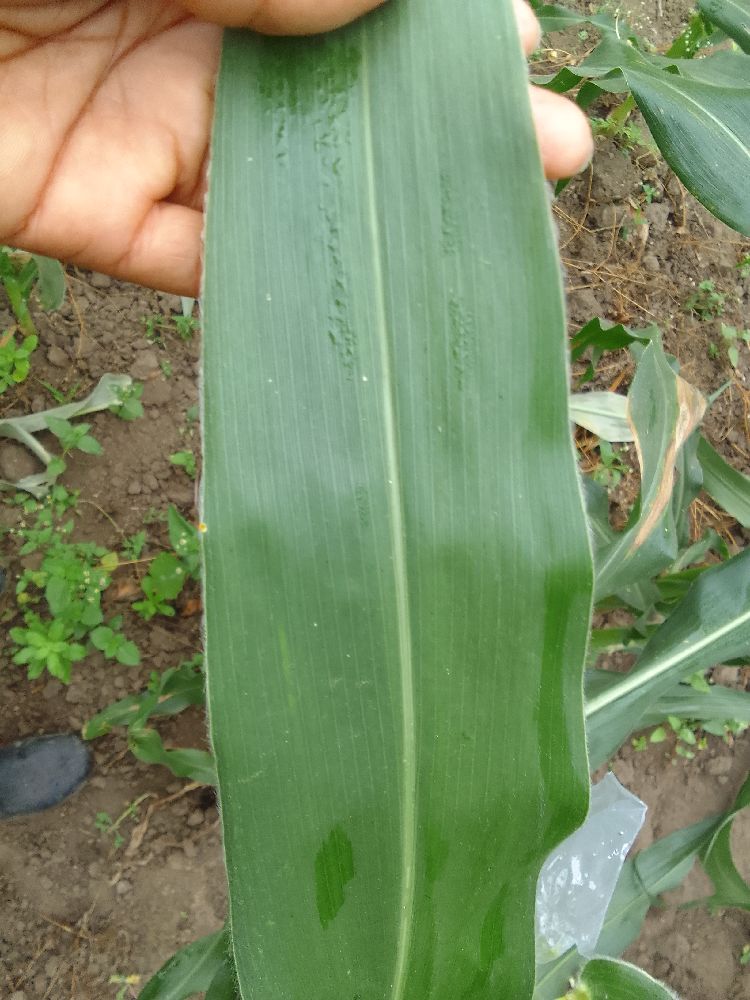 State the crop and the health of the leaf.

maize, healthy
